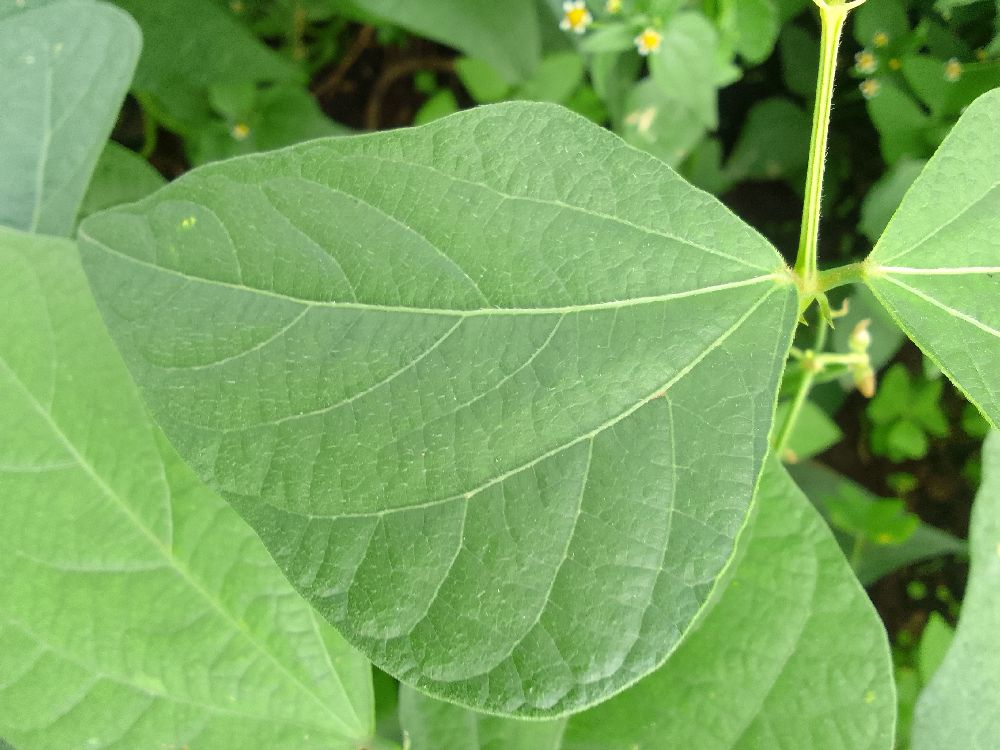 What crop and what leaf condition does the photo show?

common bean, healthy
